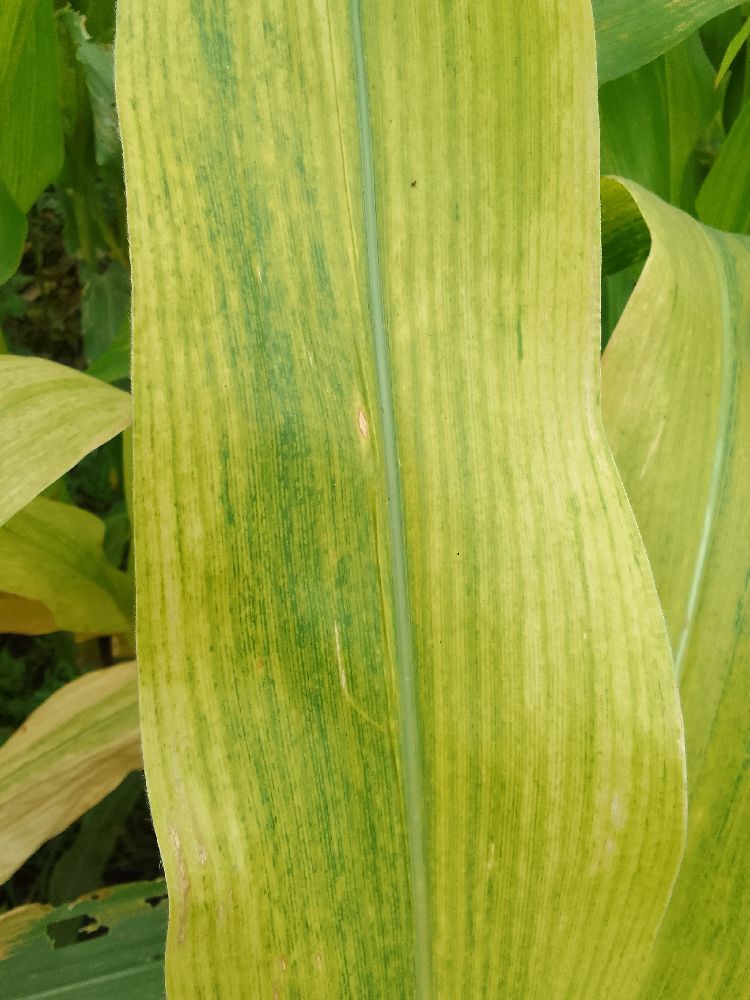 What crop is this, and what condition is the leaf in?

maize, maize lethal necrosis
